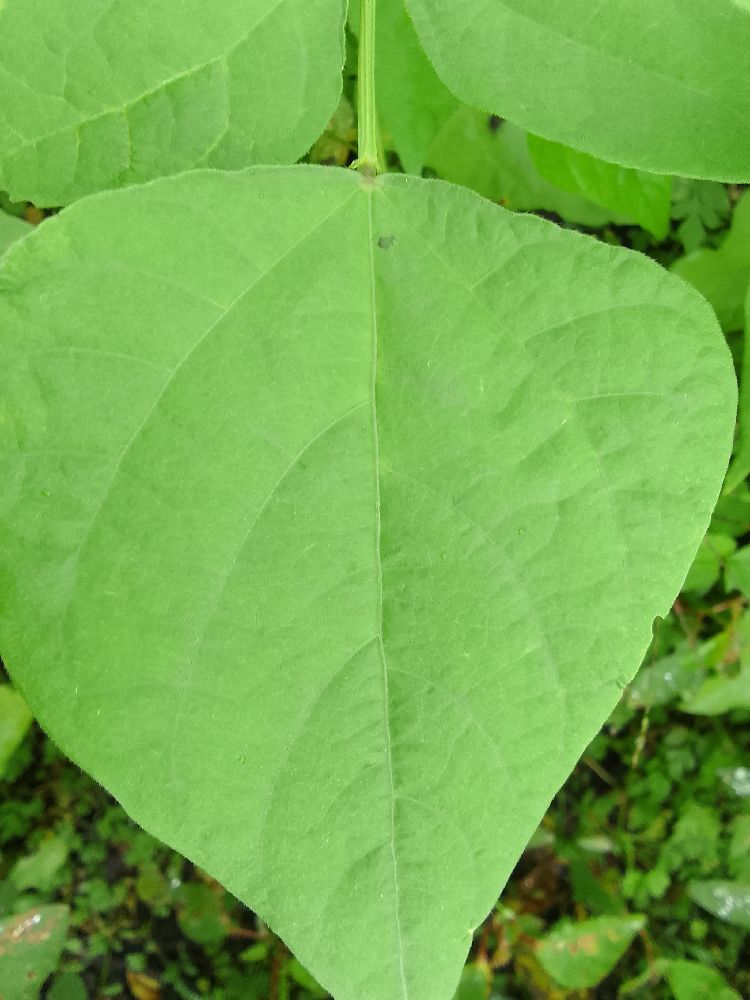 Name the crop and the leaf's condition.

common bean, healthy
